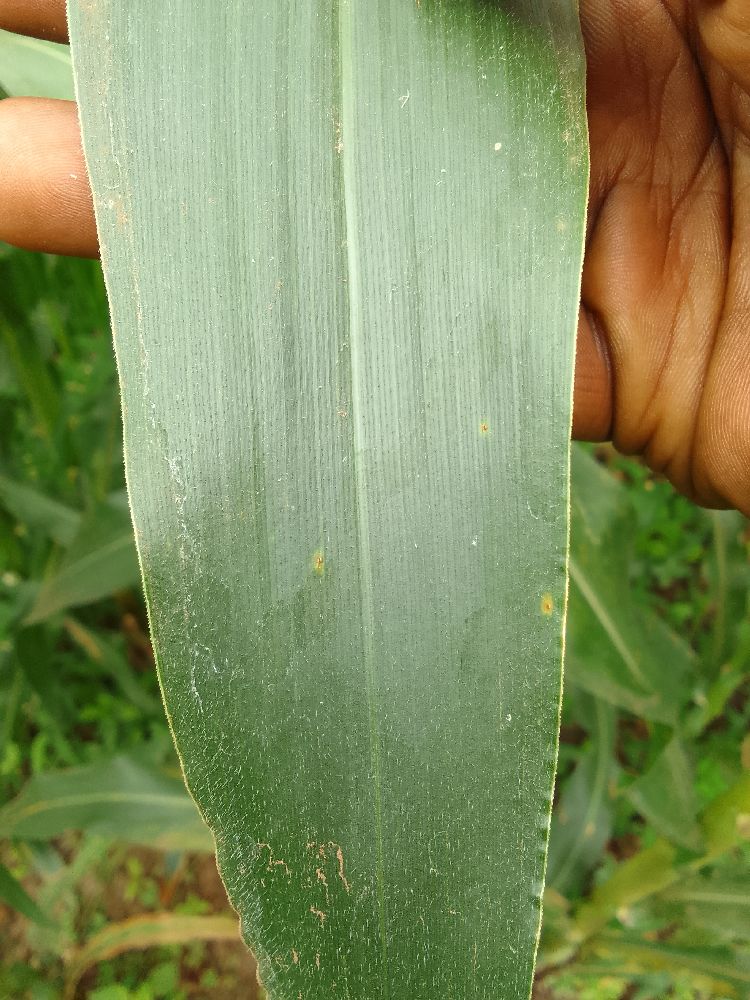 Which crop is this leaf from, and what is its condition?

maize, healthy
